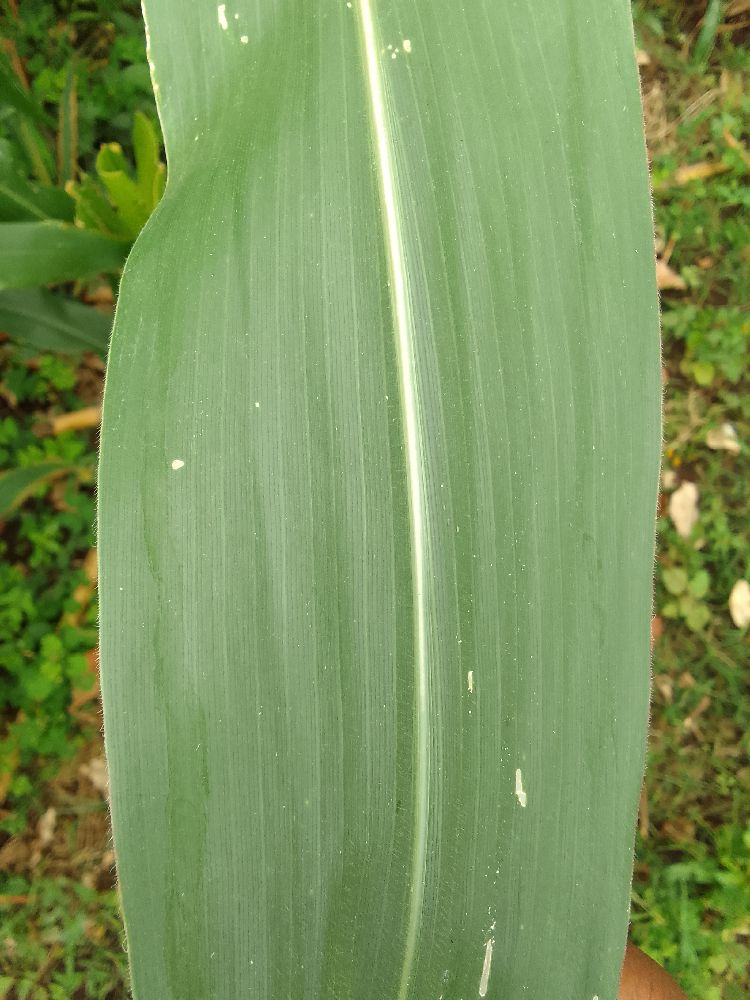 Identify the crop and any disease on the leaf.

maize, healthy
